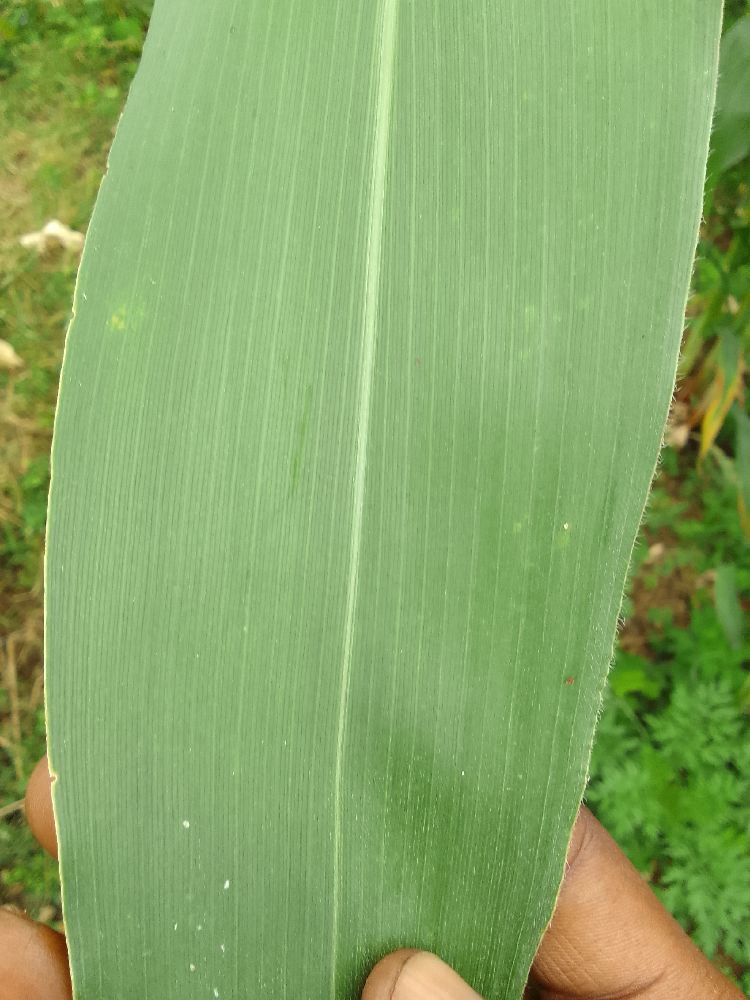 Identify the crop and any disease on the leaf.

maize, healthy
